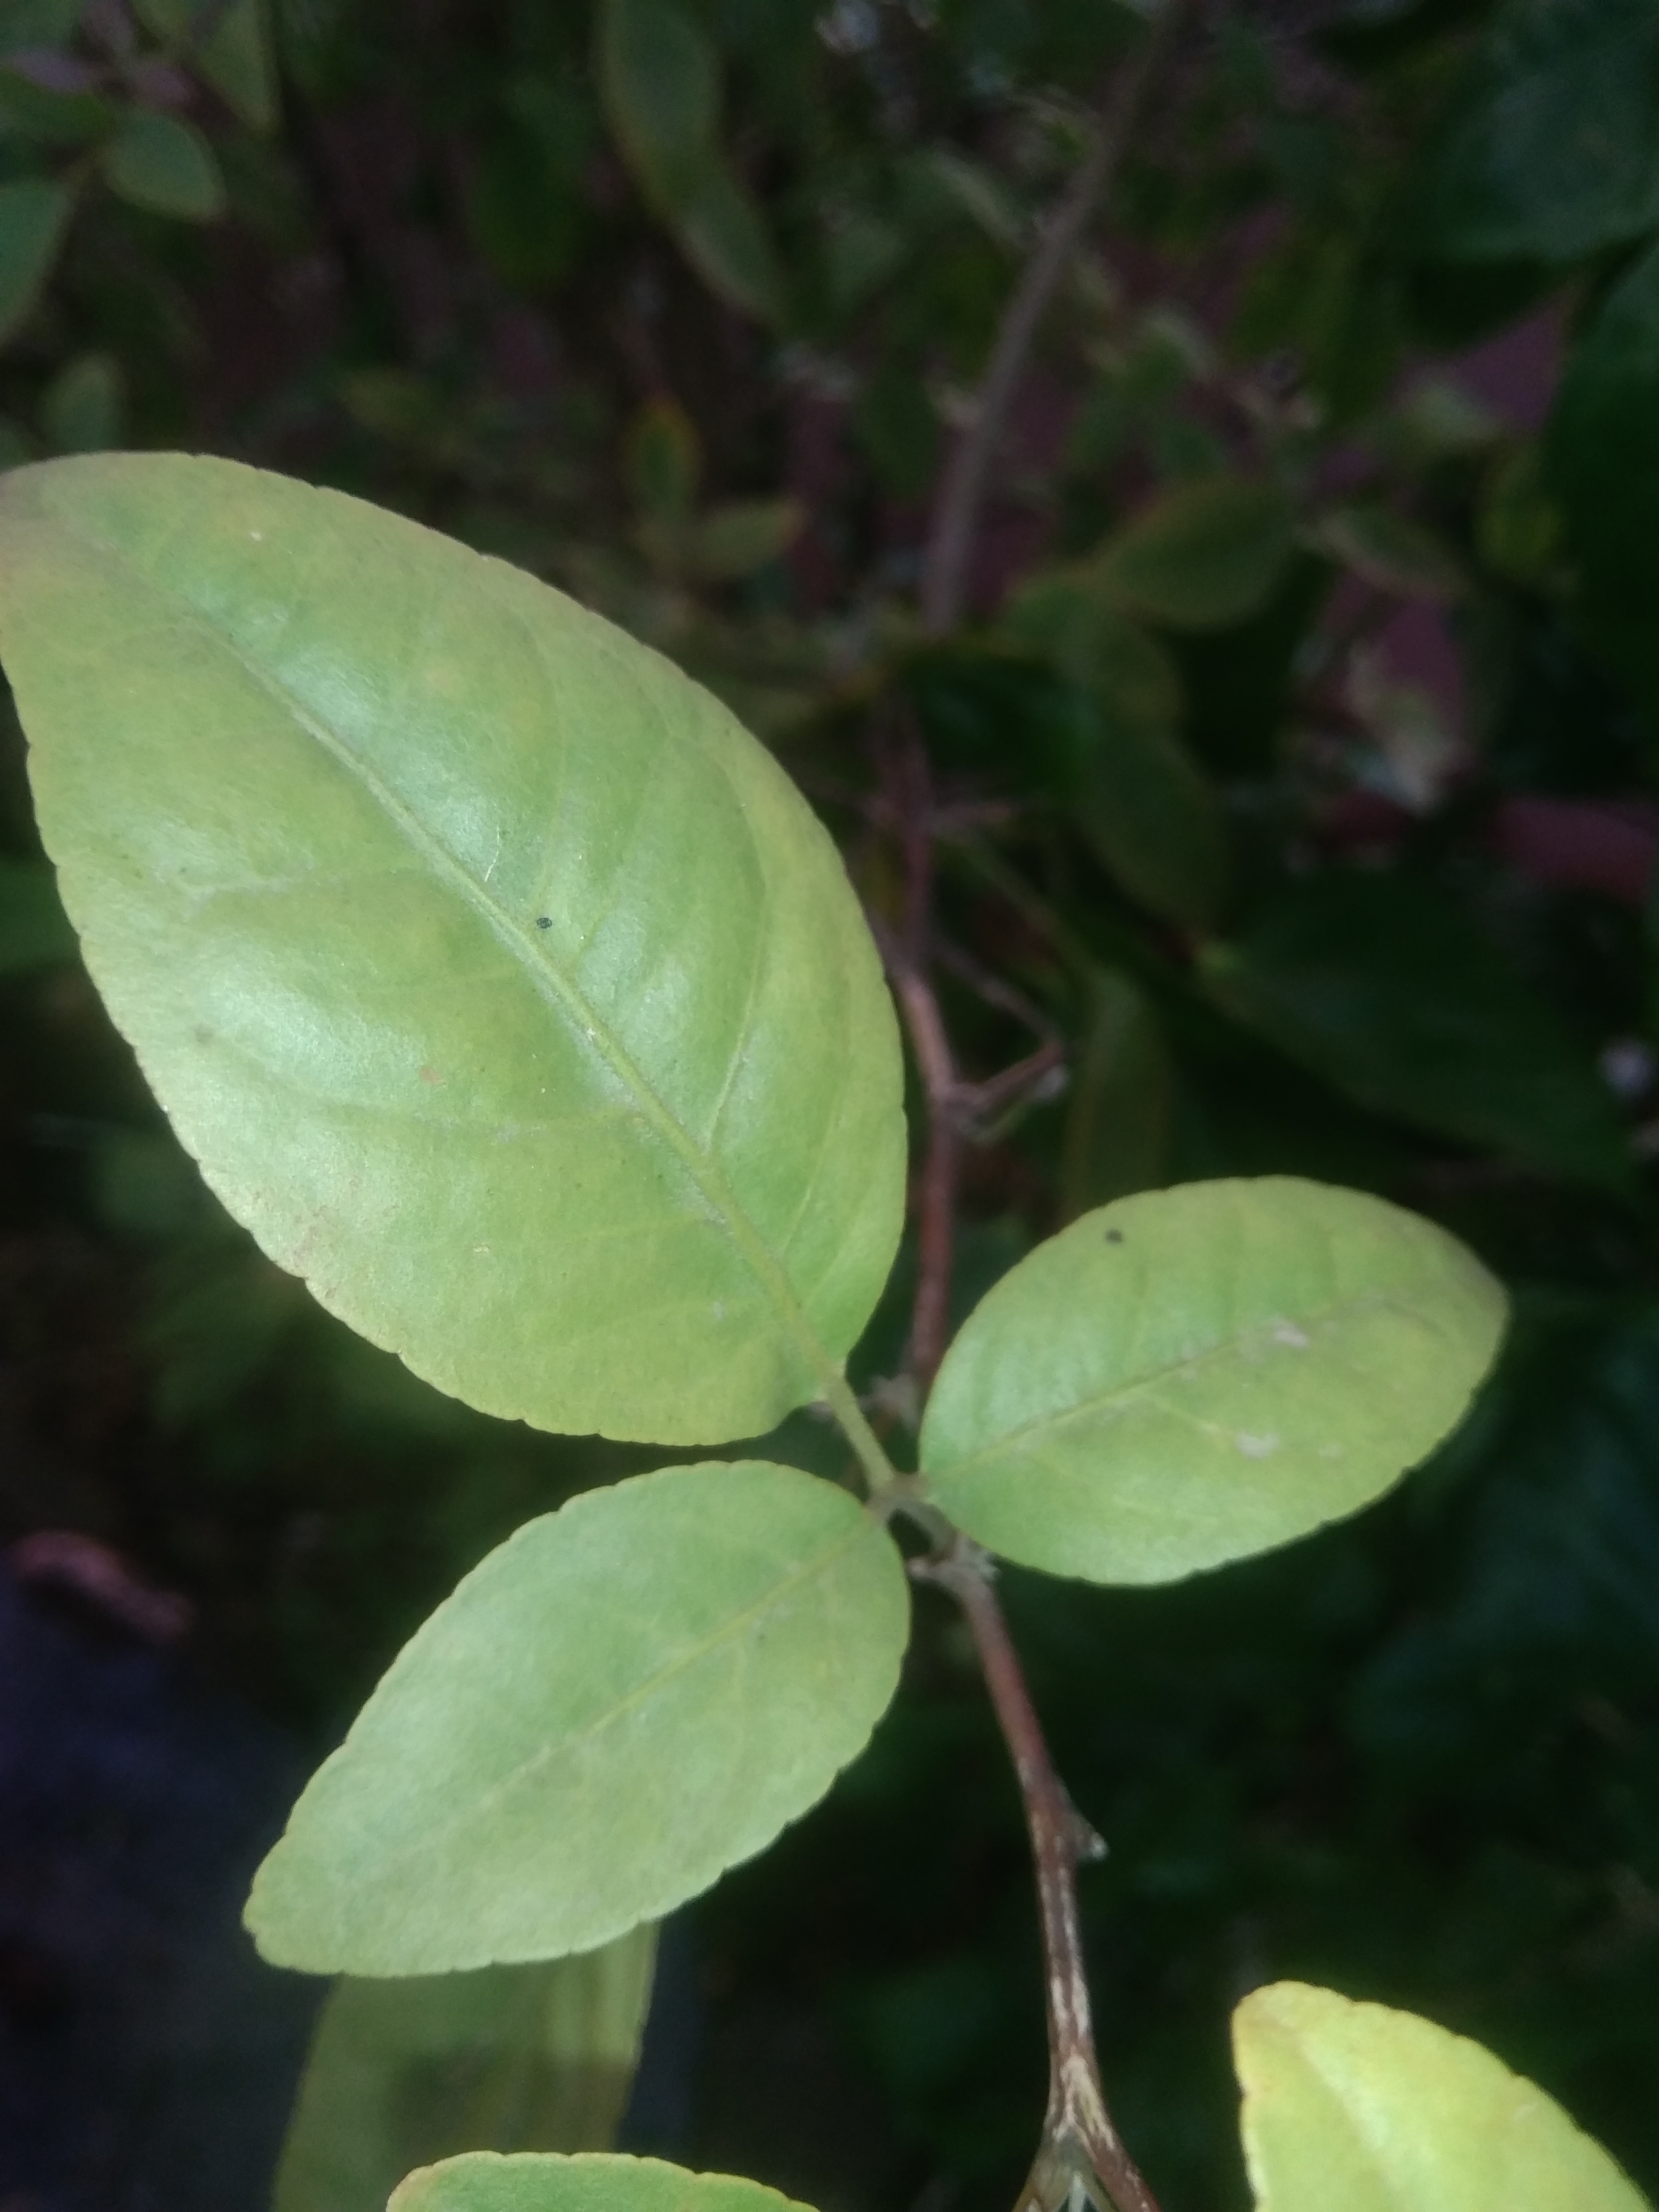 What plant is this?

wood apple
